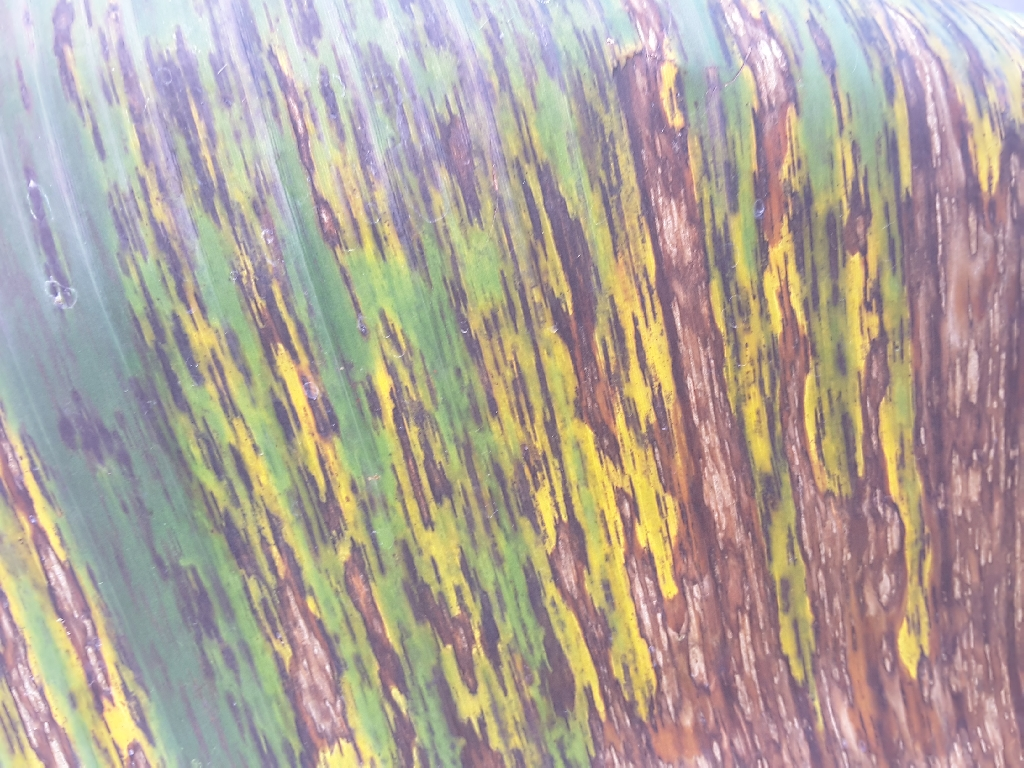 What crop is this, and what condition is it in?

banana, black sigatoka
